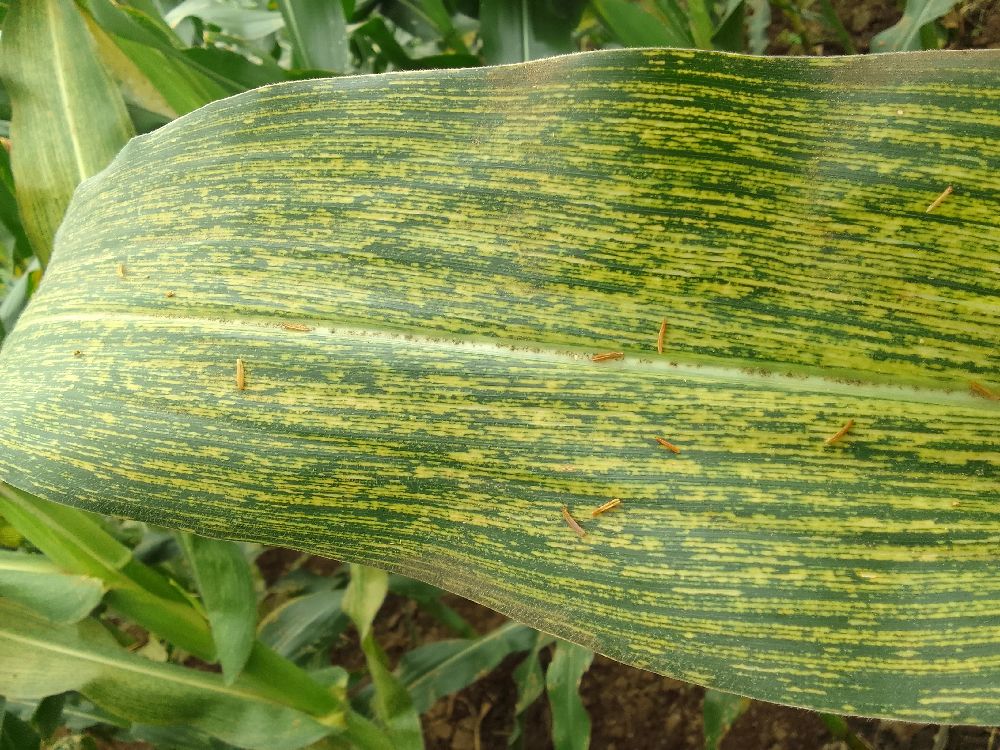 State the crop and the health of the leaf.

maize, maize streak virus
